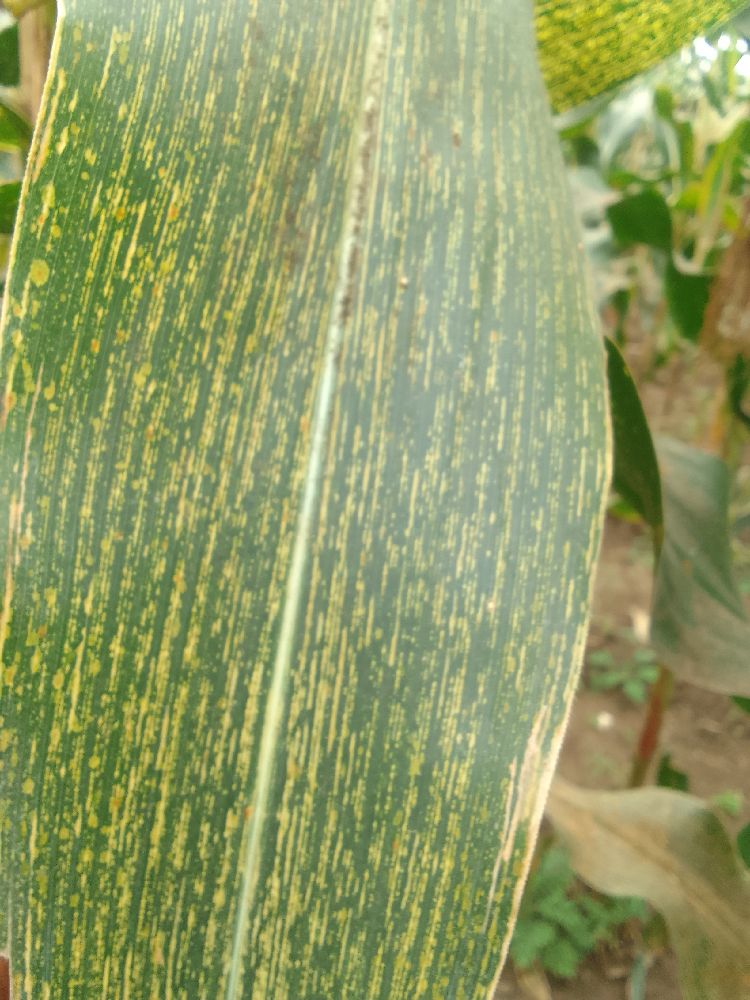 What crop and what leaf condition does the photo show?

maize, maize streak virus
